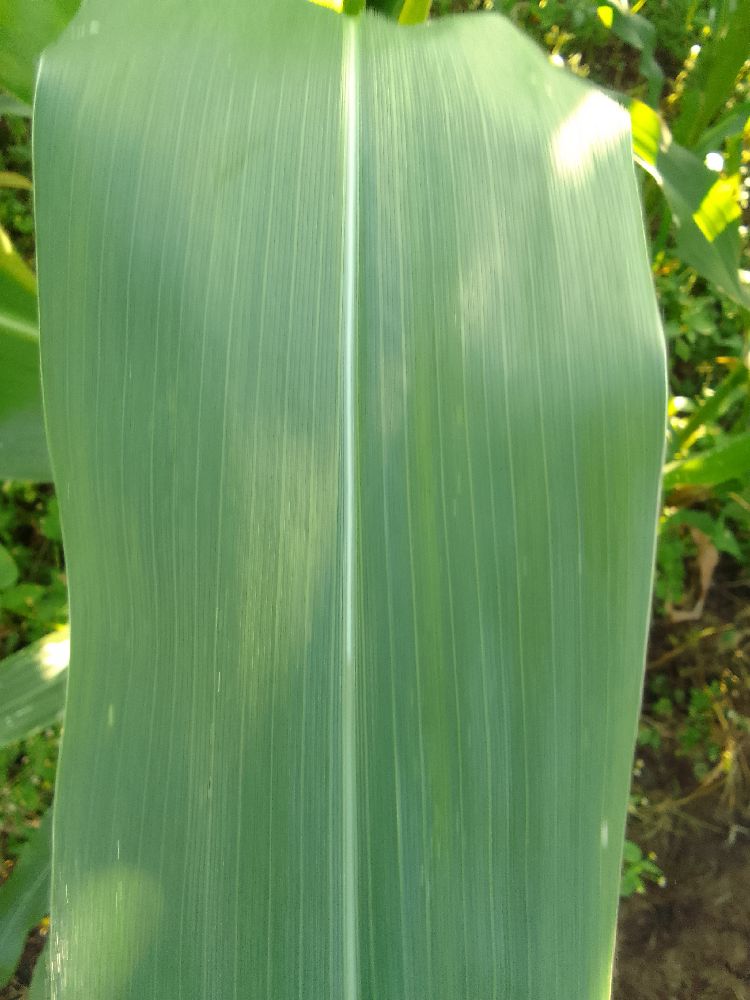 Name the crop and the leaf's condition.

maize, healthy
